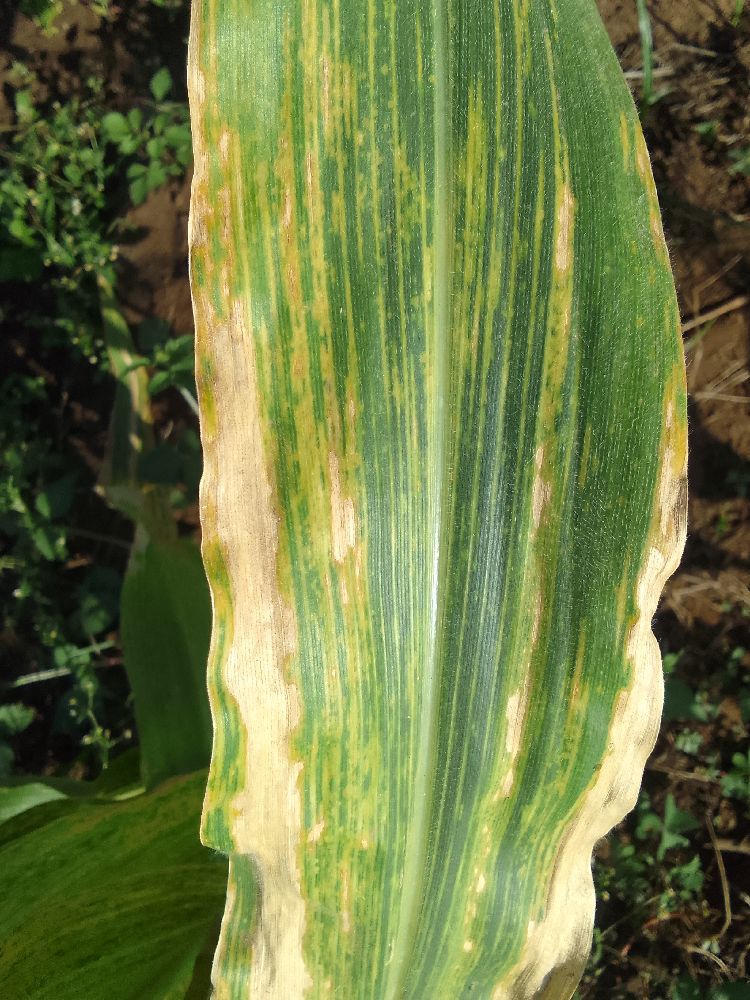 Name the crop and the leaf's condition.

maize, maize lethal necrosis
